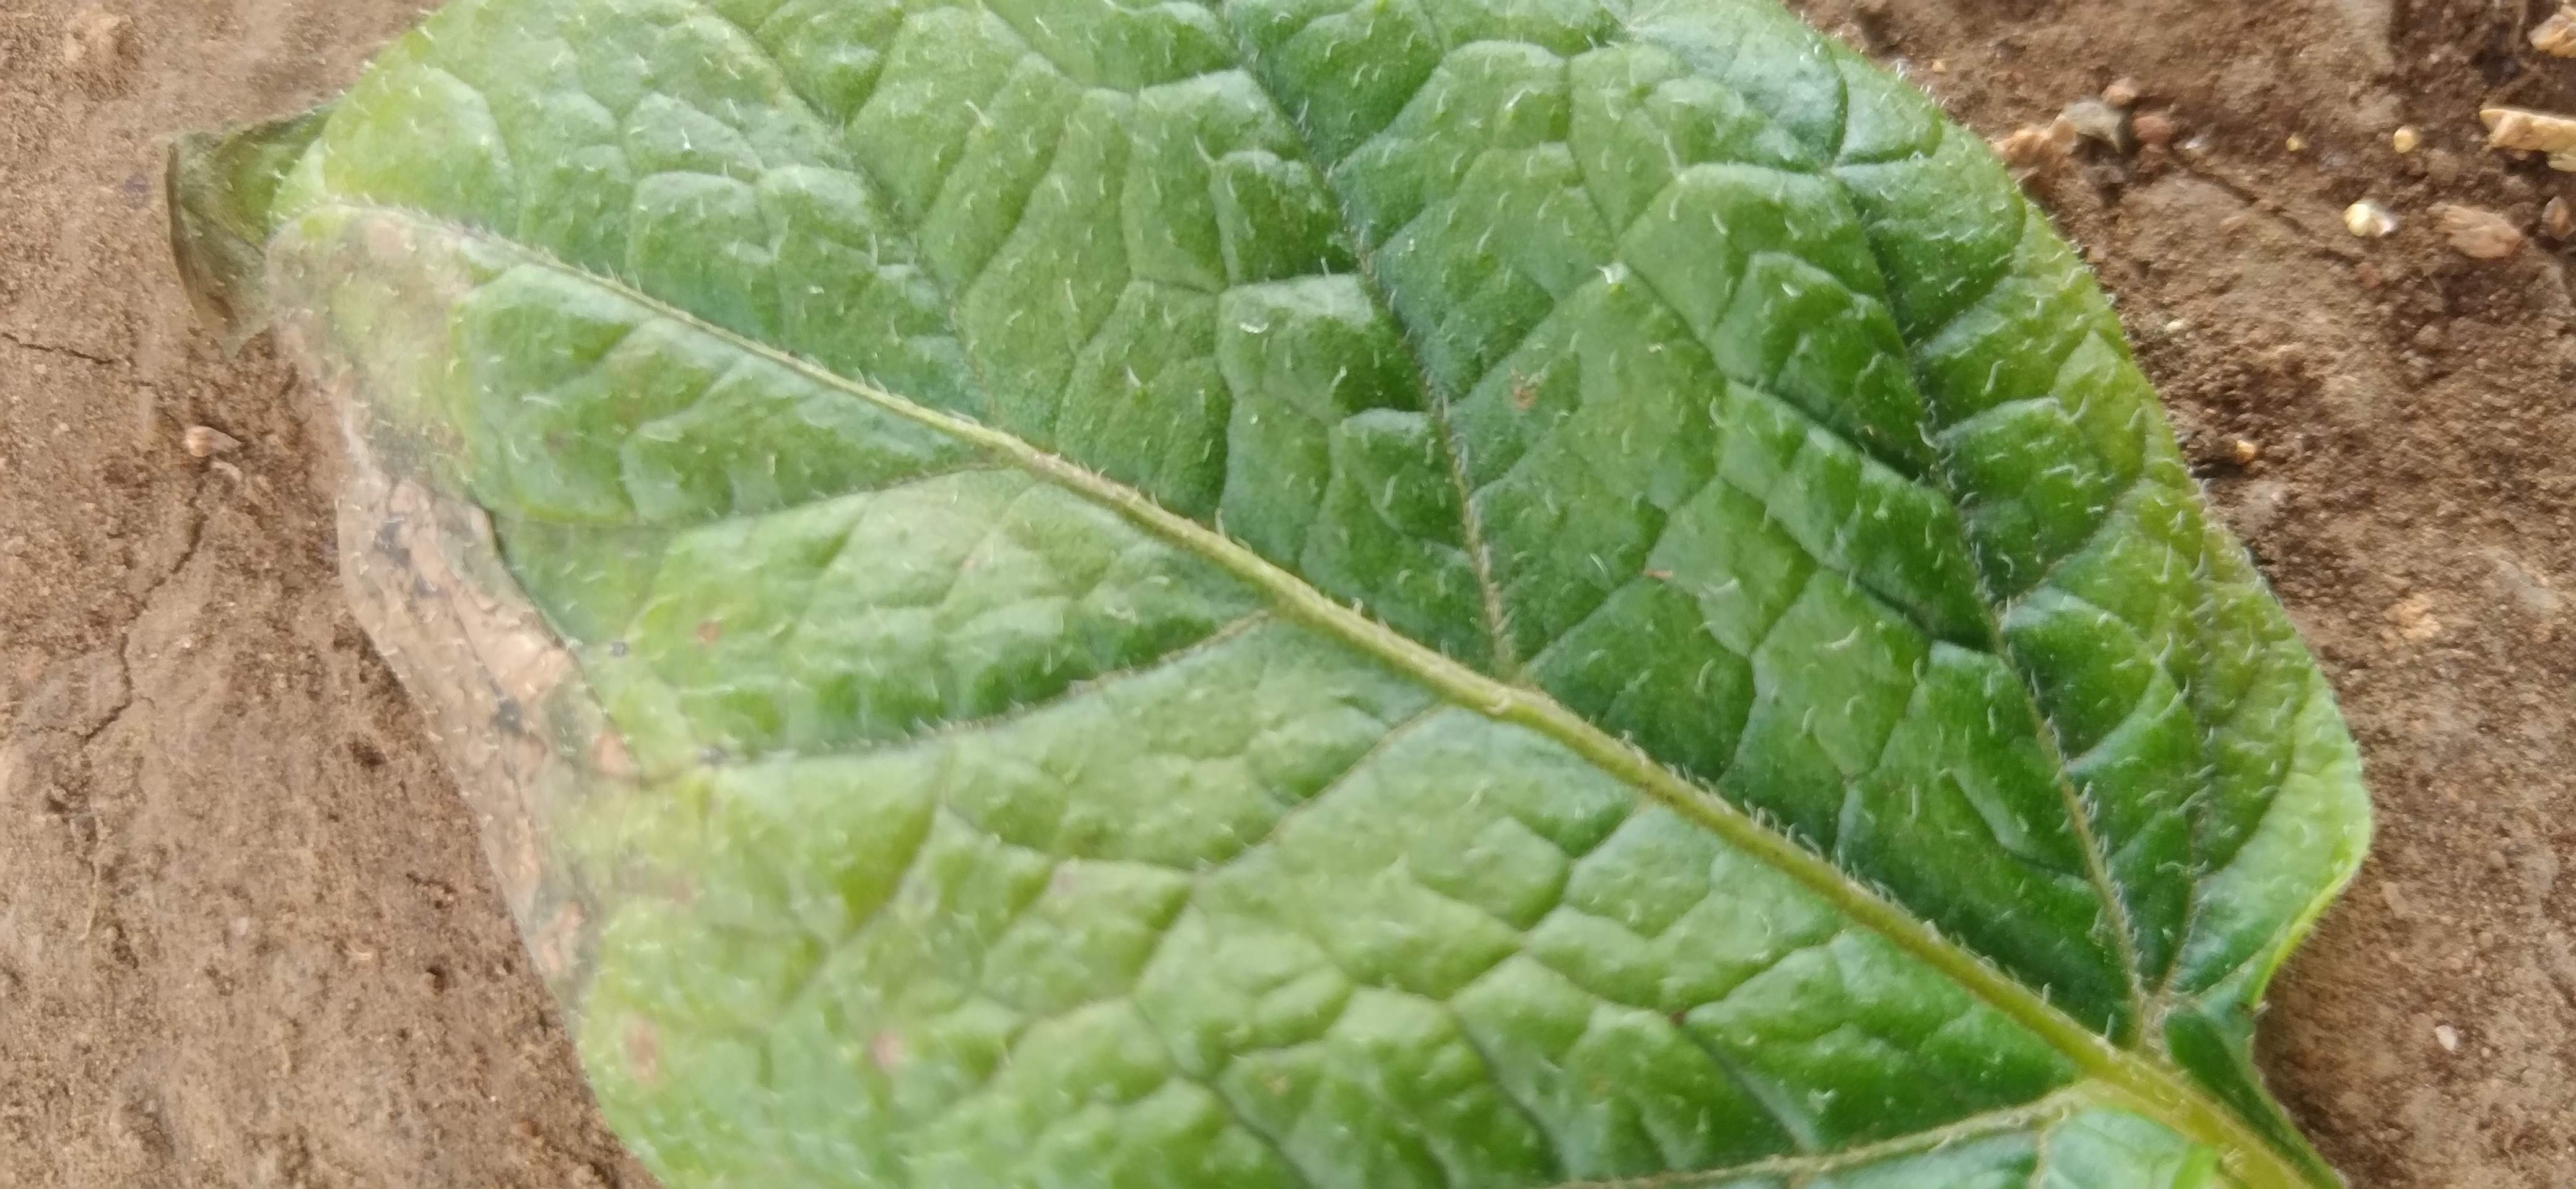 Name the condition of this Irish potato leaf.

early blight
